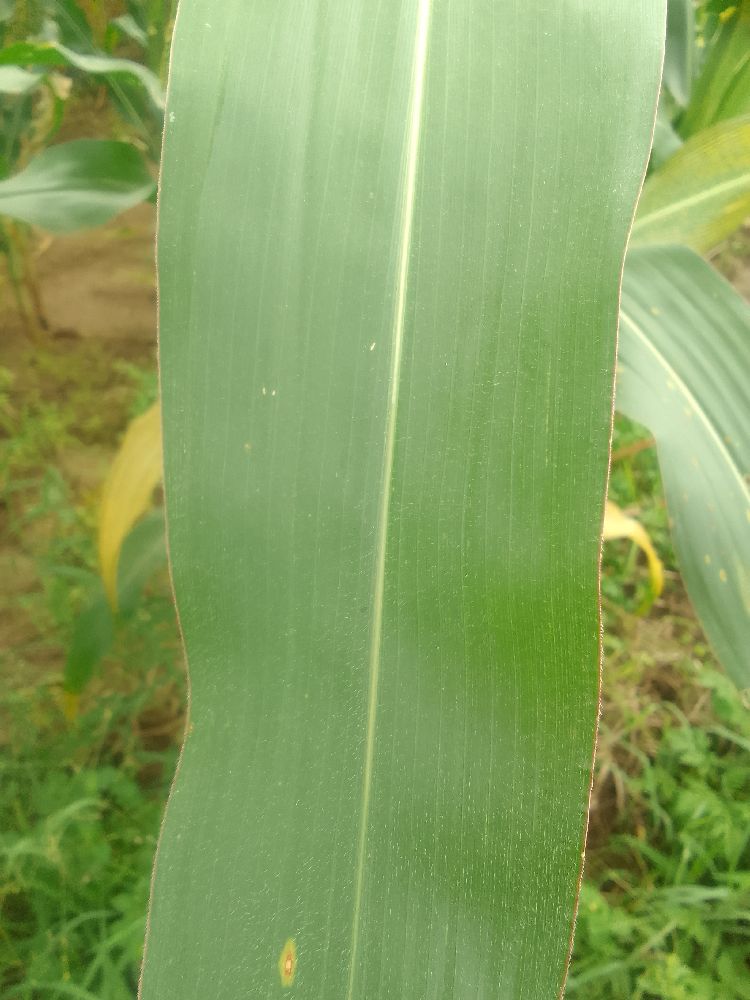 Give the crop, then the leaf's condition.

maize, healthy
